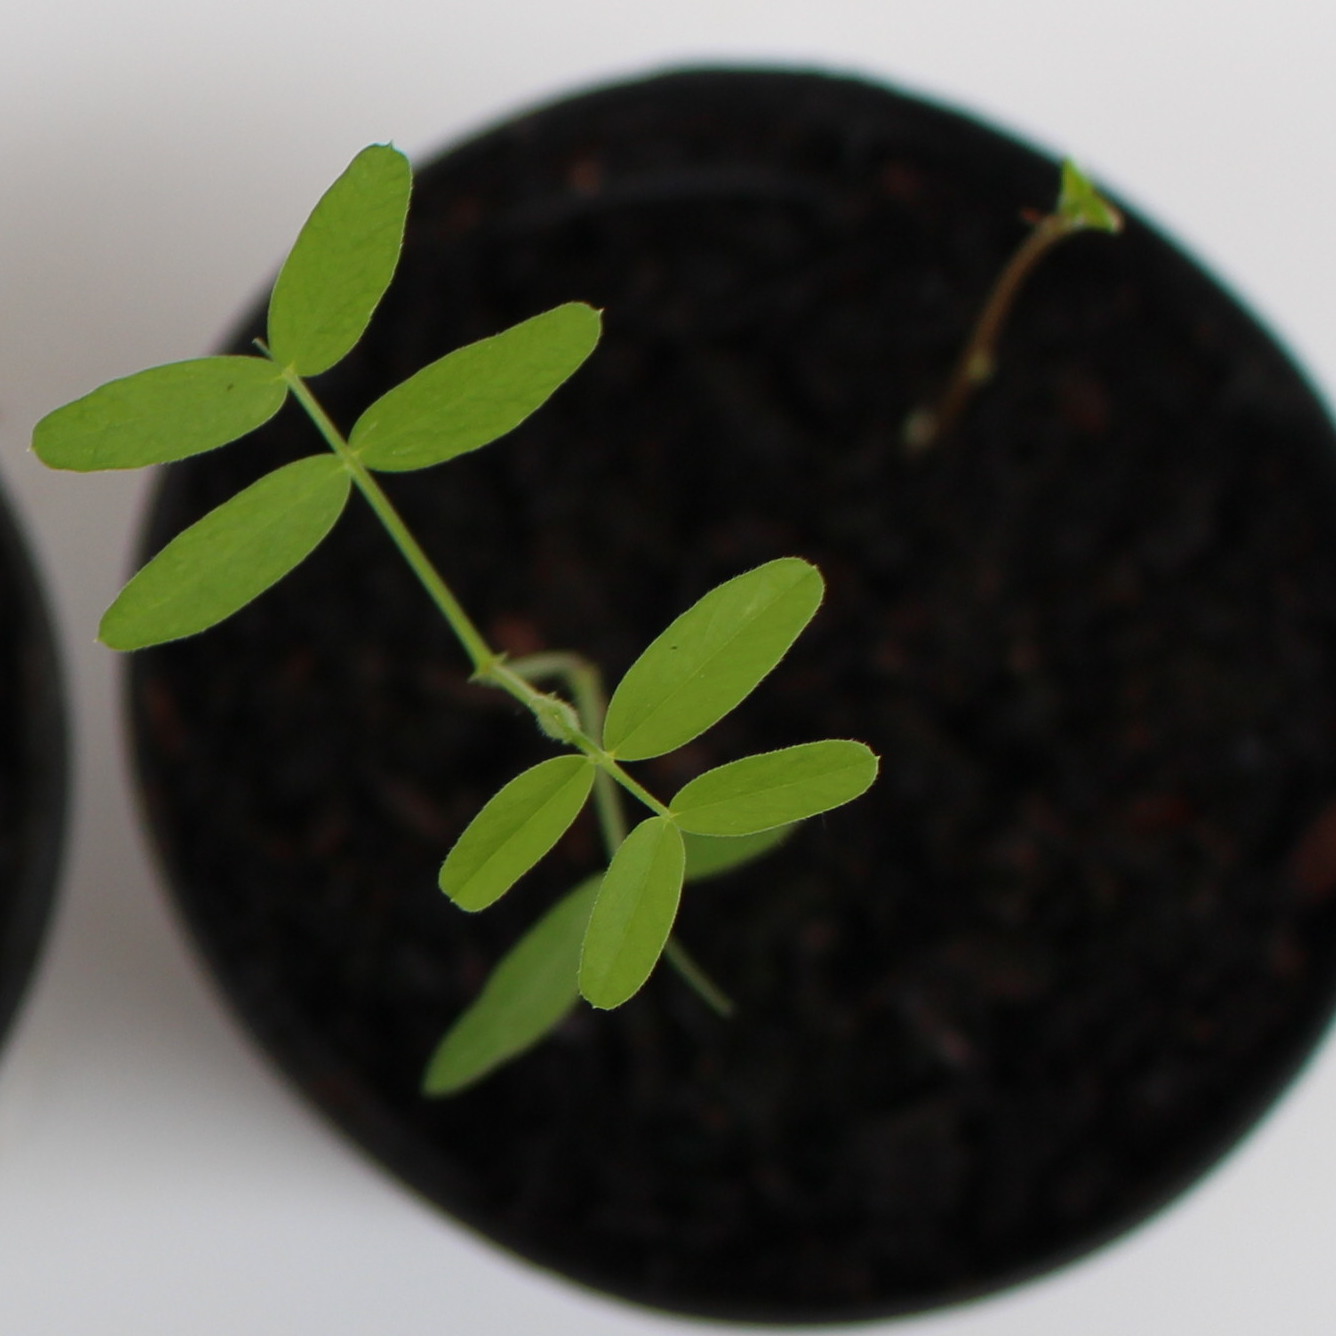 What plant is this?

Vicia sativa
